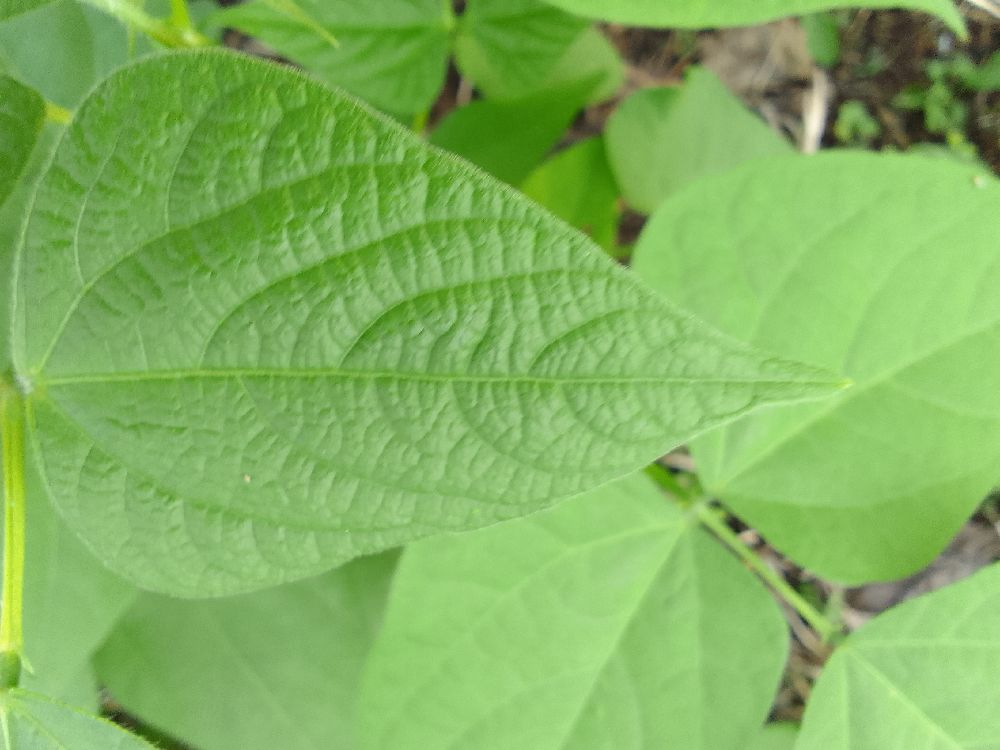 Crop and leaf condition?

common bean, healthy
